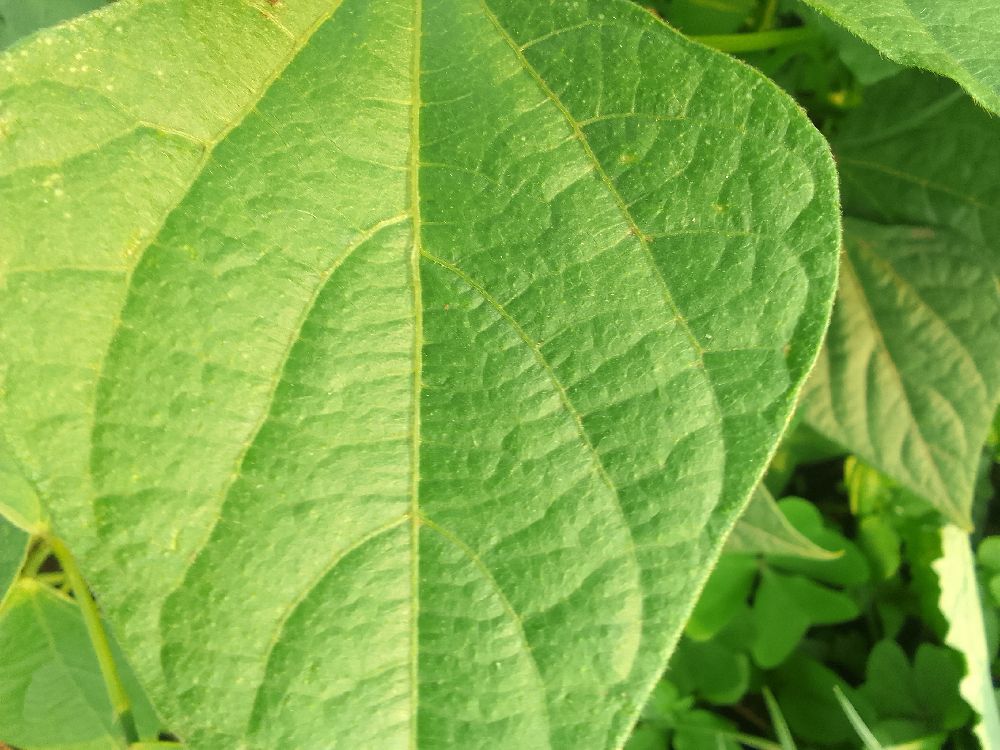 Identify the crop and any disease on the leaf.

common bean, healthy
